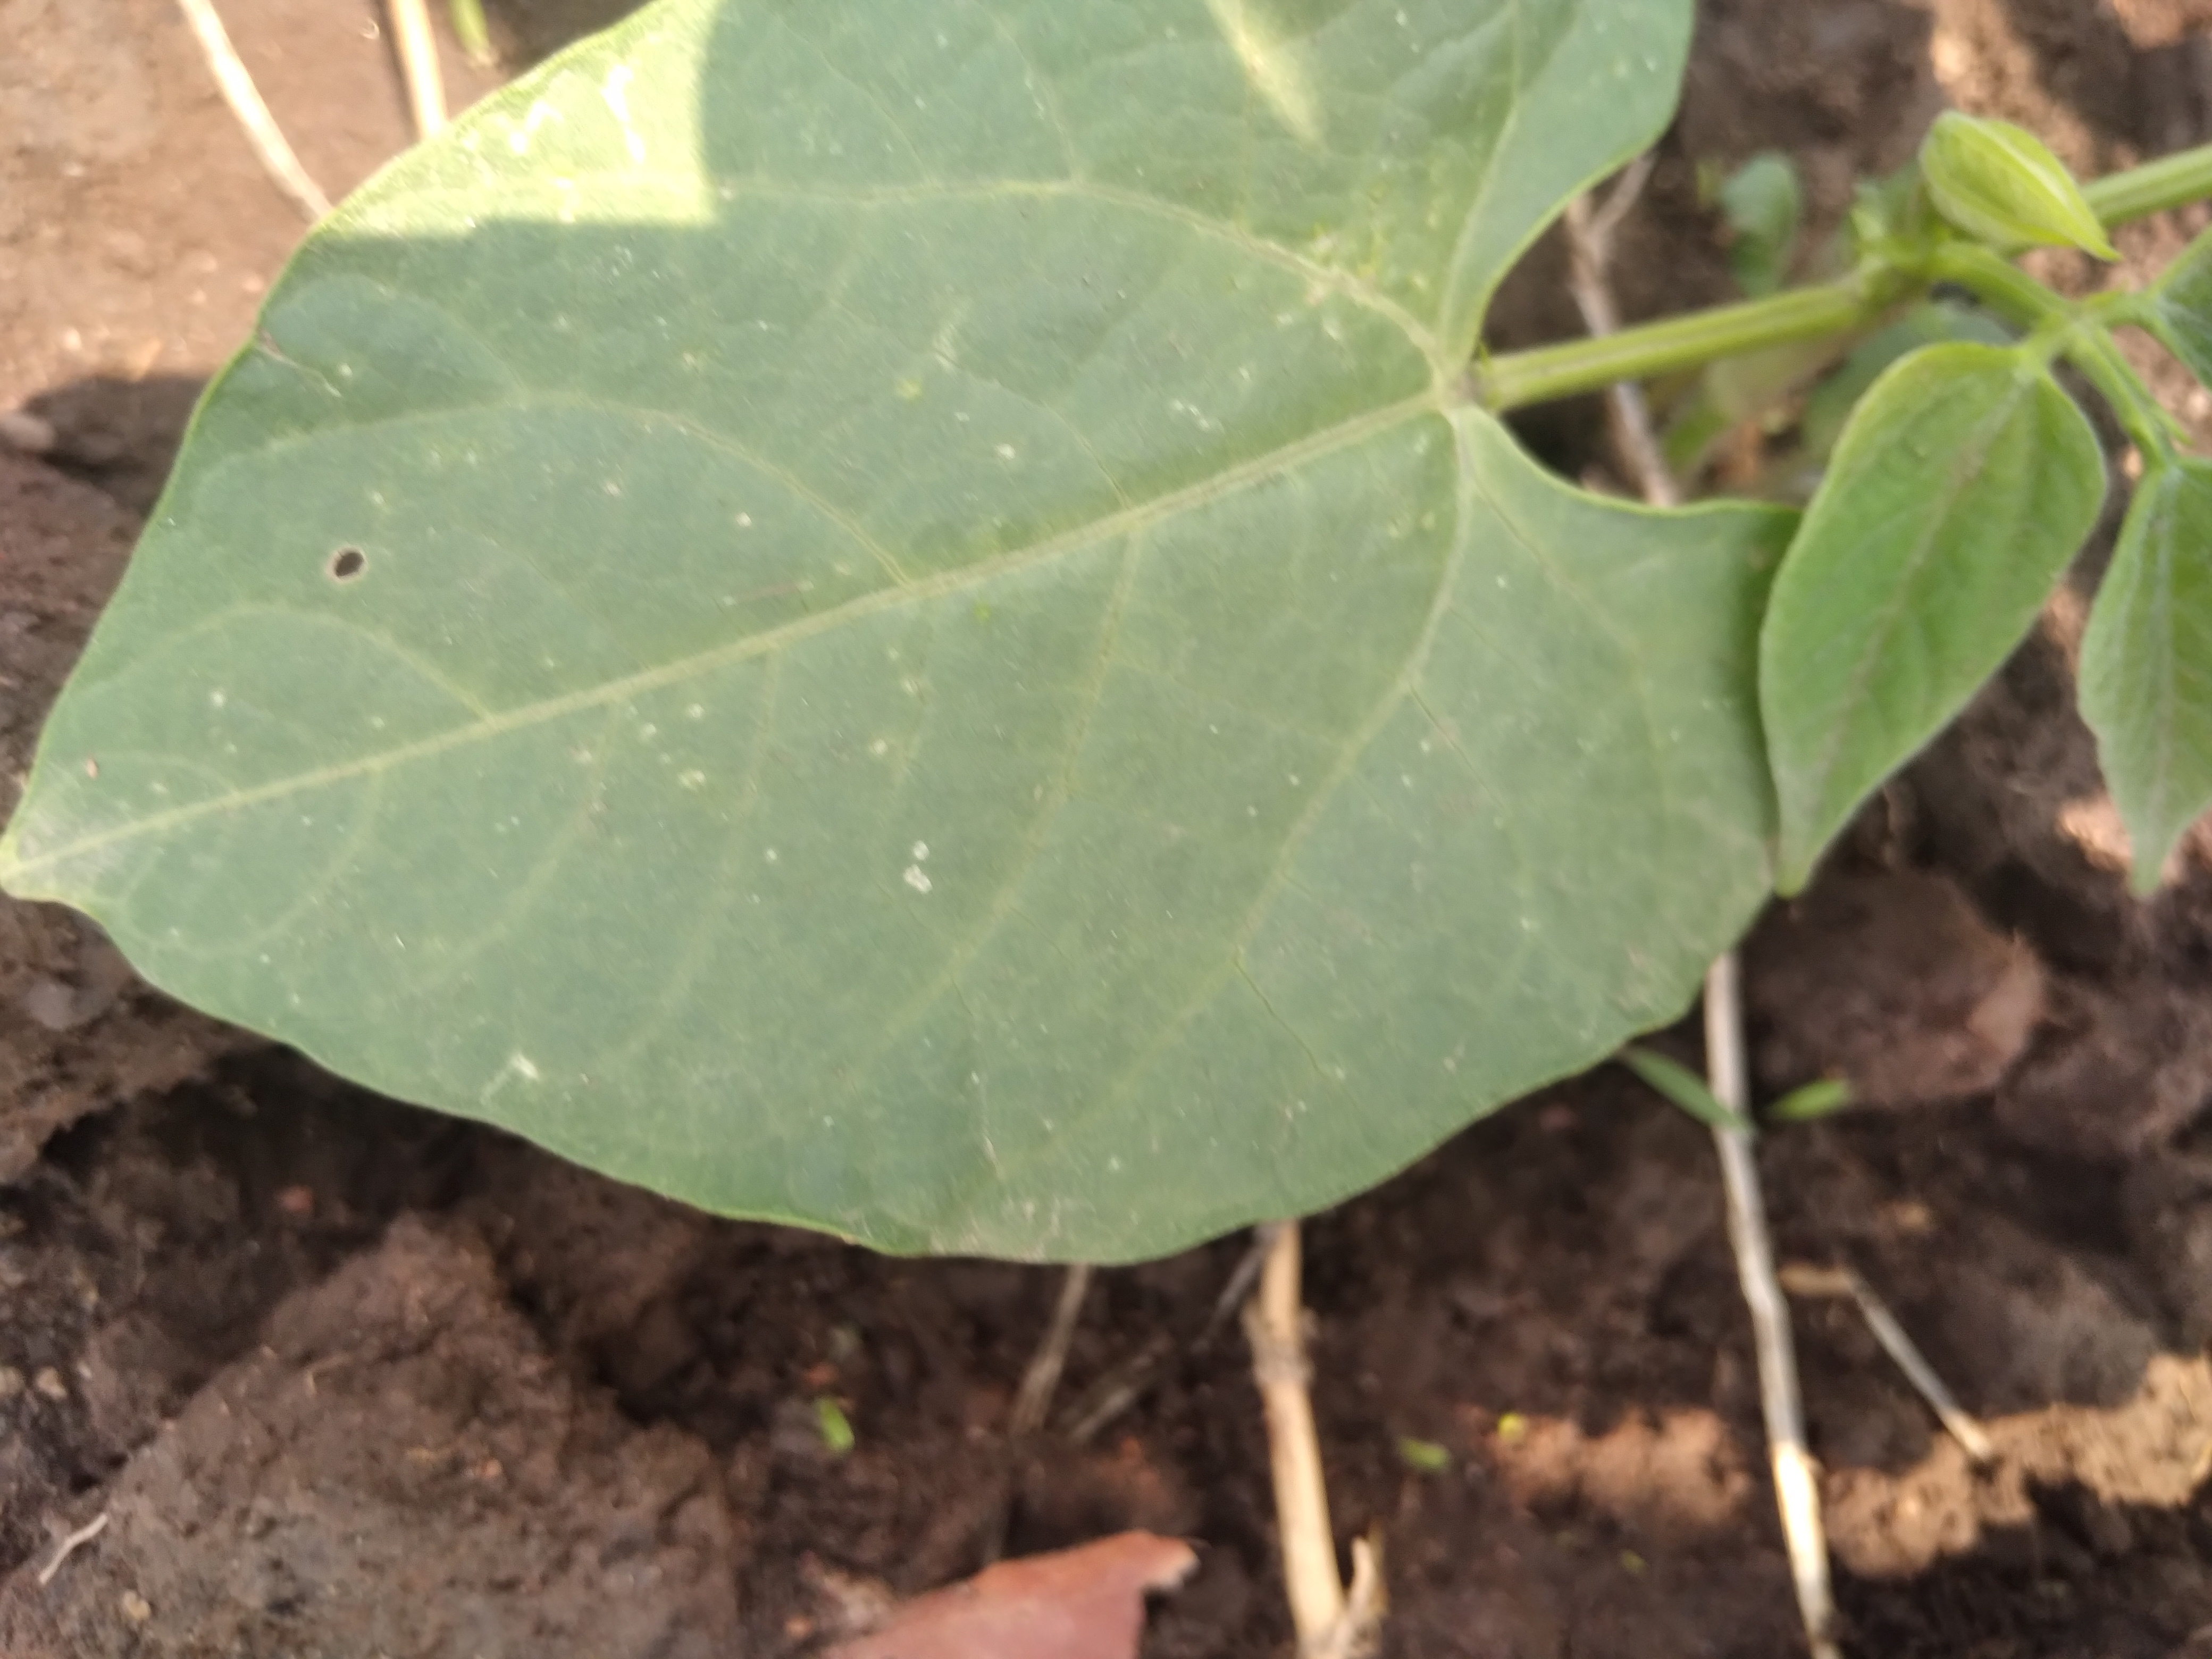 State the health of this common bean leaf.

healthy
